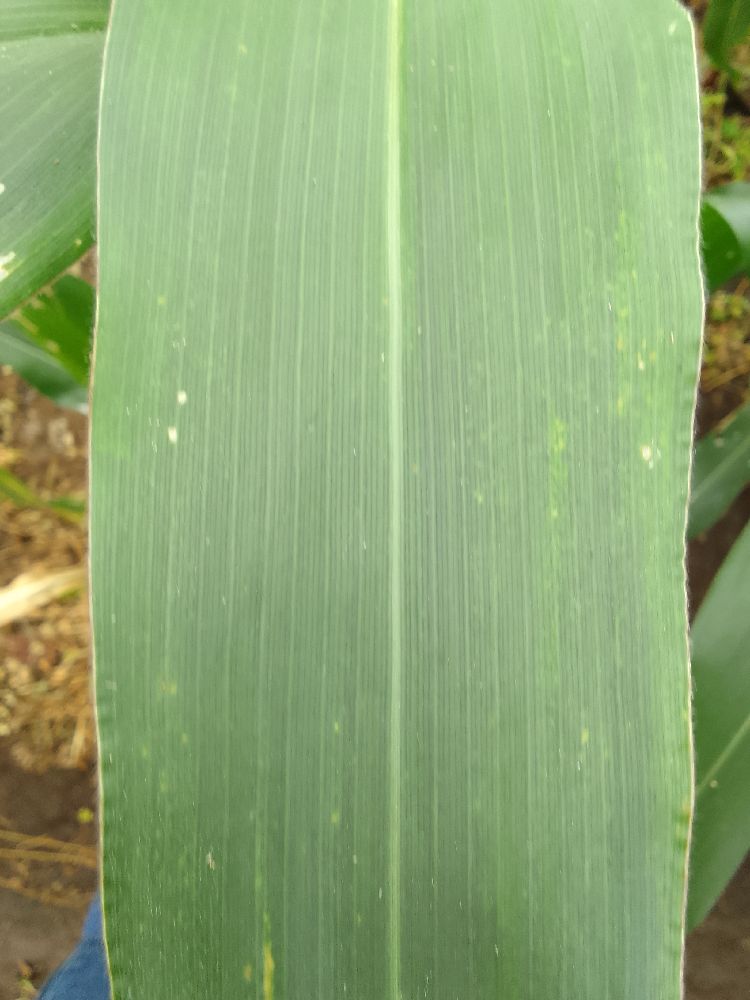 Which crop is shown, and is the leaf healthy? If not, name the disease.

maize, healthy
